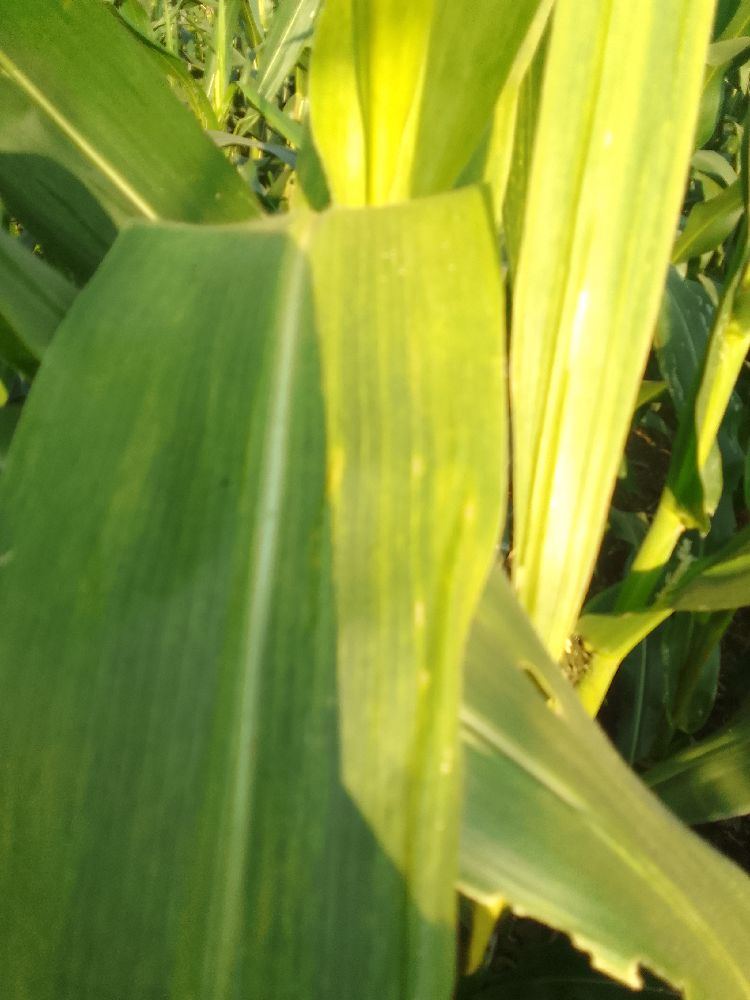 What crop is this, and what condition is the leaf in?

maize, maize lethal necrosis
